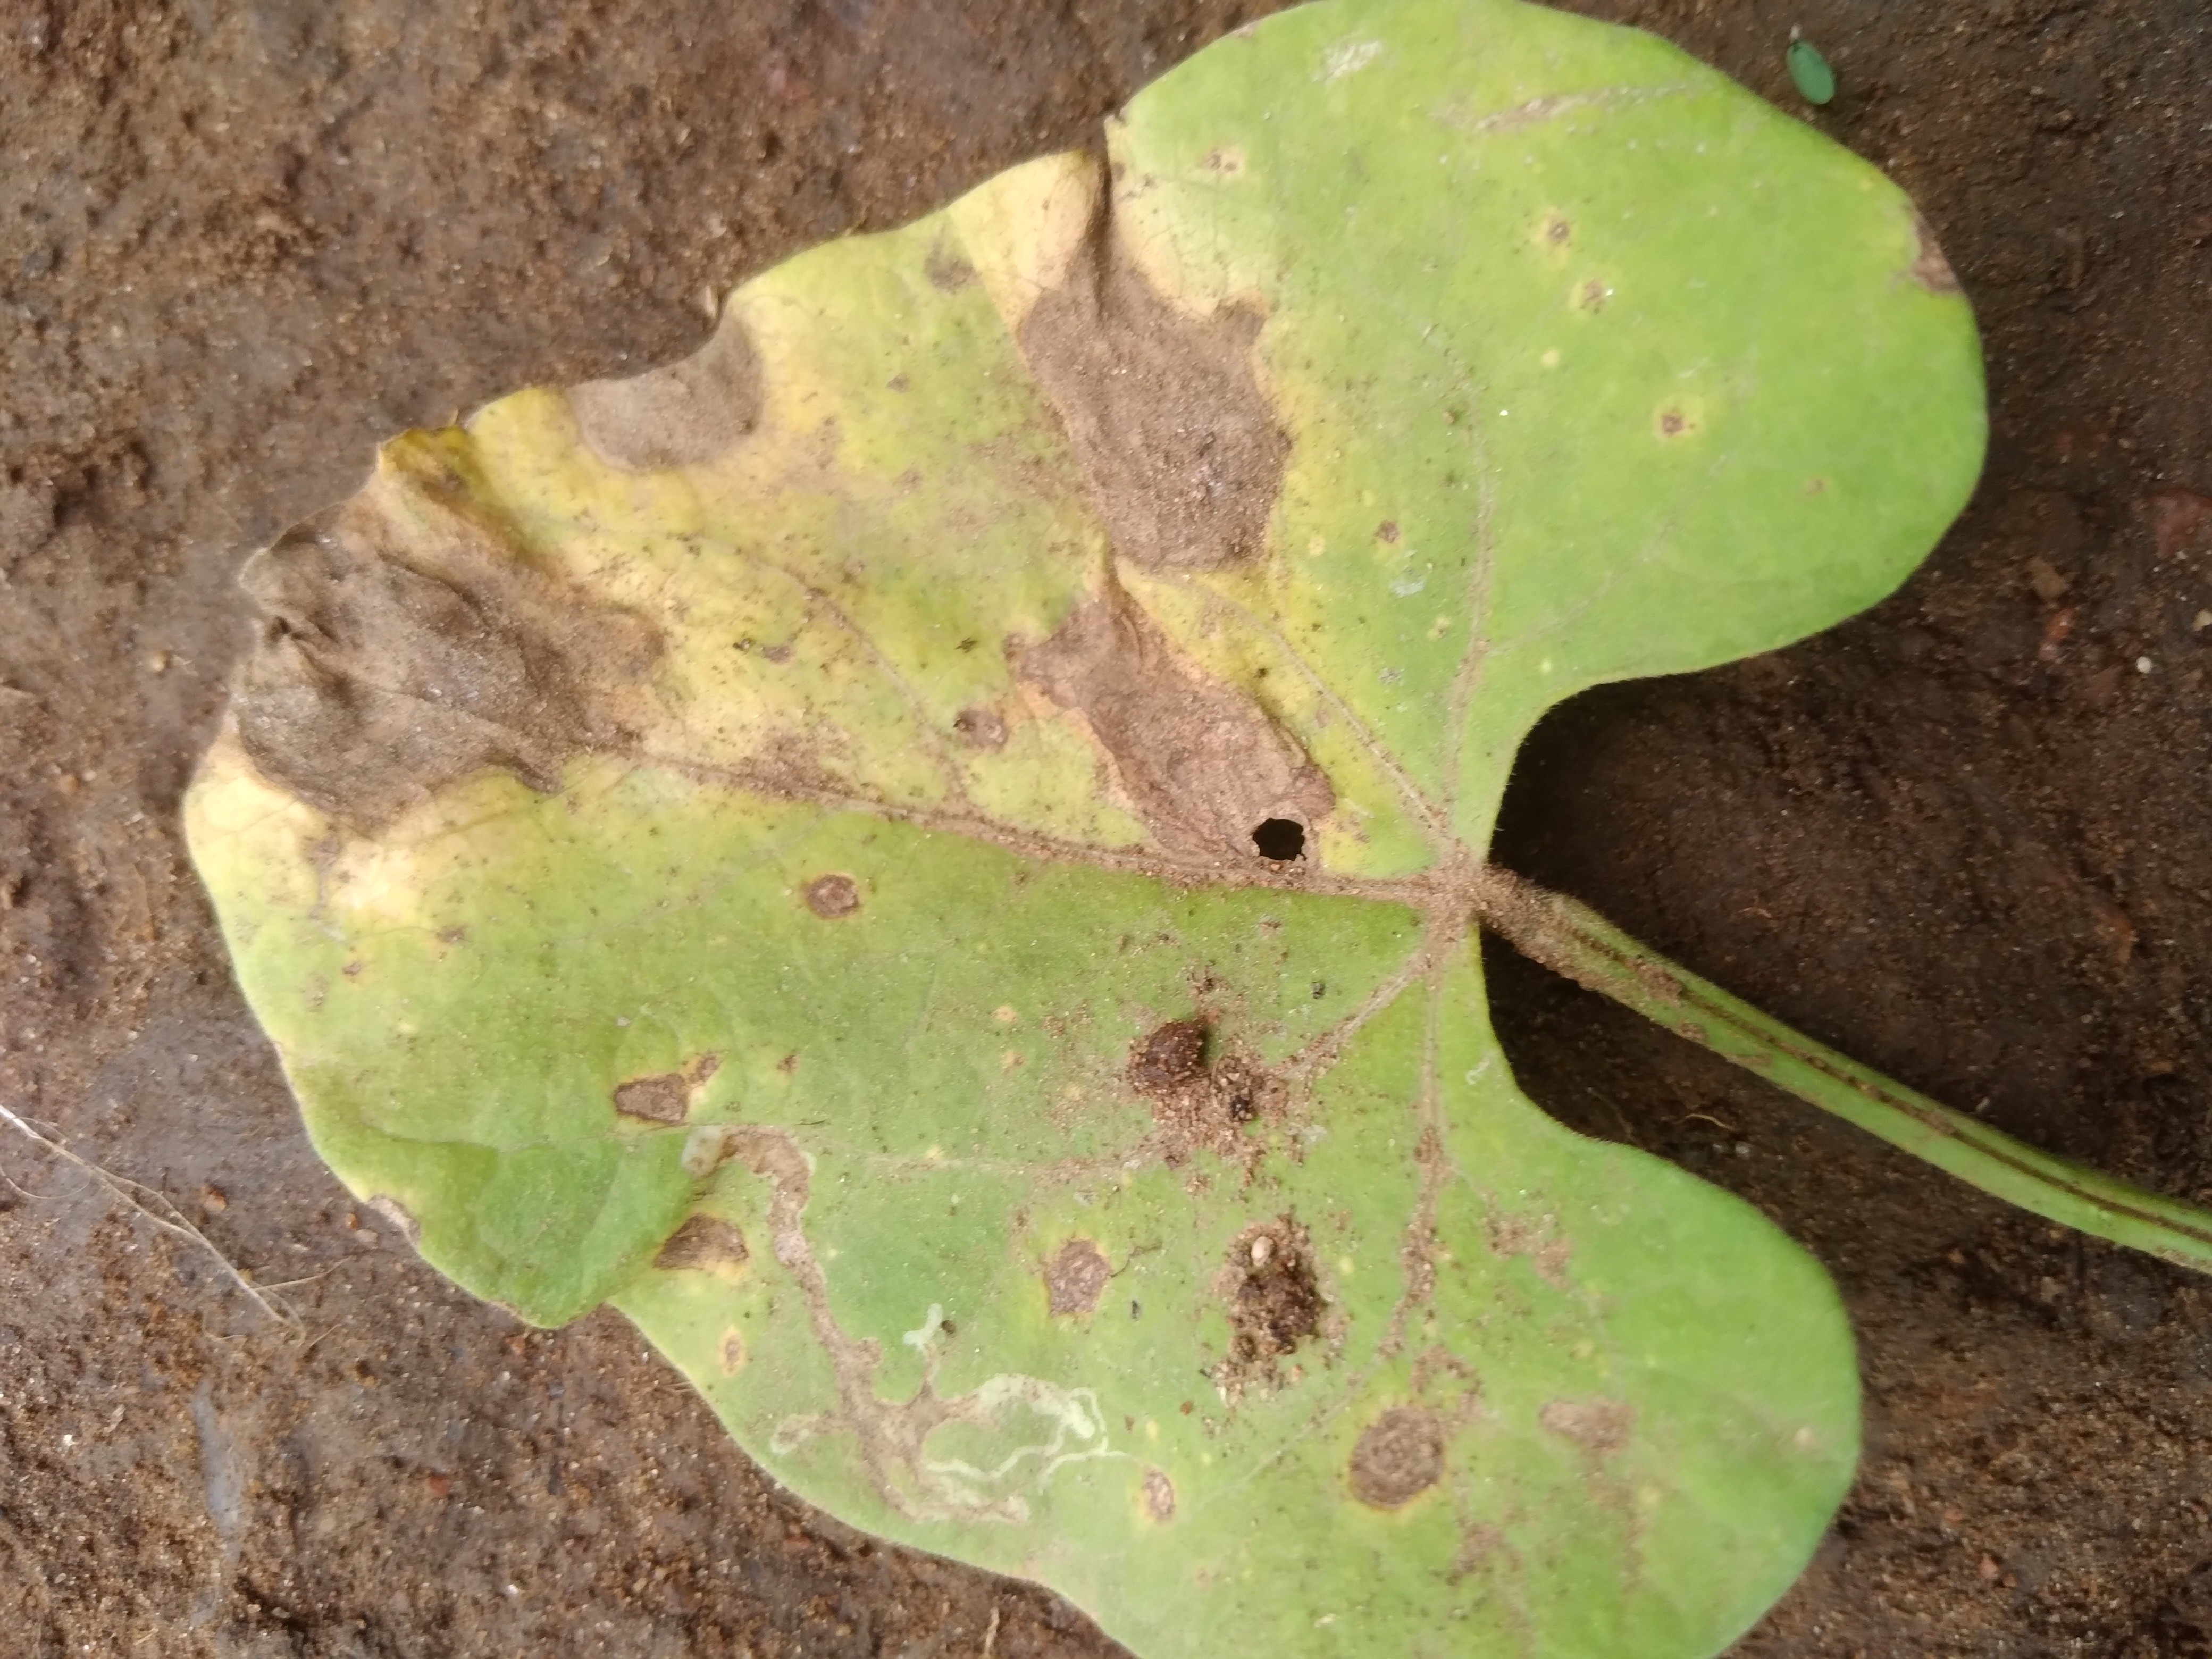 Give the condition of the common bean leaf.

rust
